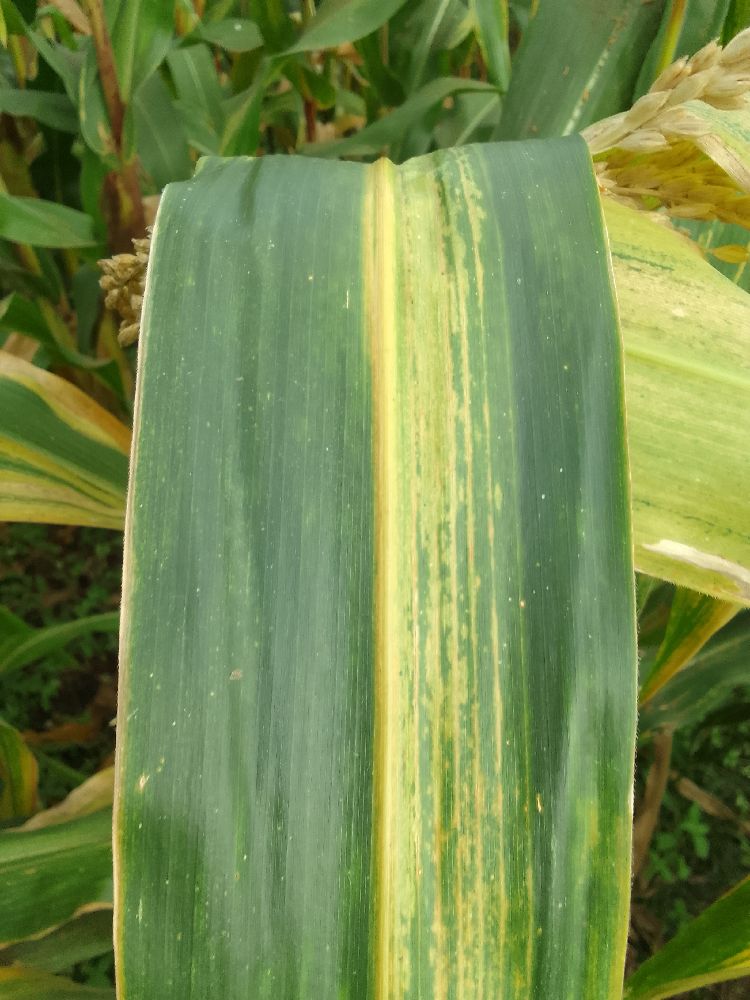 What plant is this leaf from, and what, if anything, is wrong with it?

maize, maize lethal necrosis
